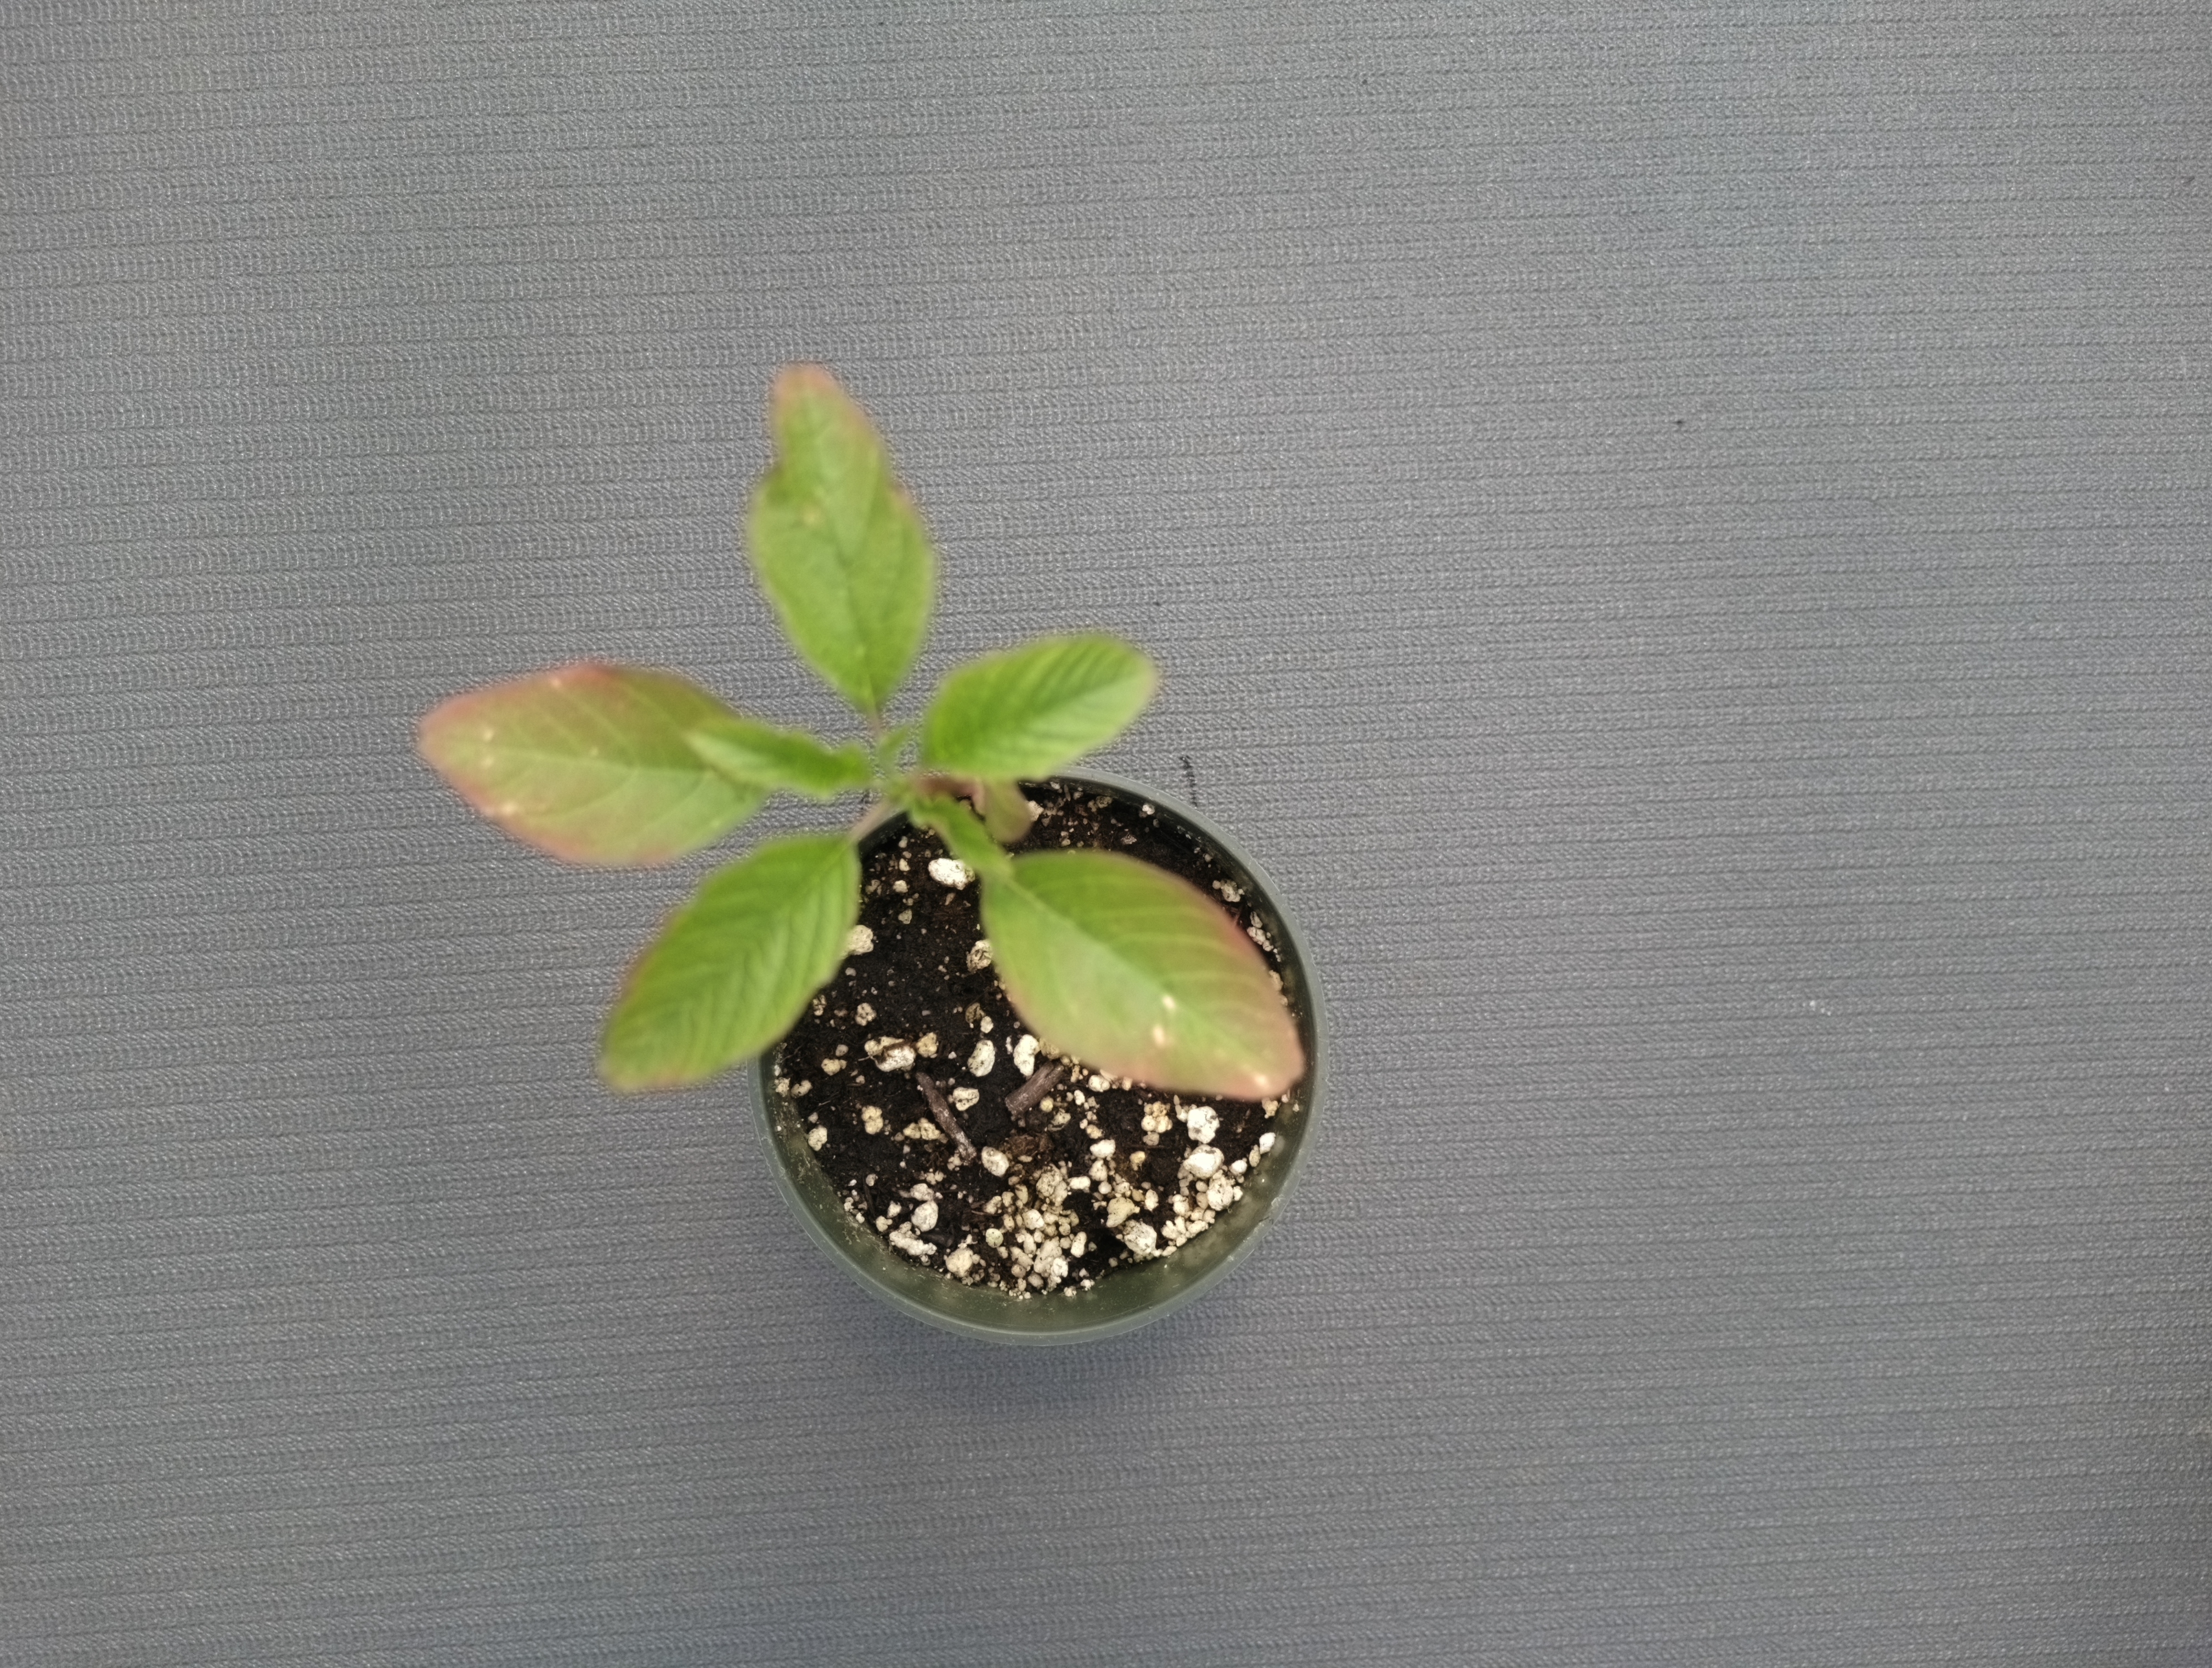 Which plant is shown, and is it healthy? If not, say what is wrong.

waterhemp, healthy untreated
